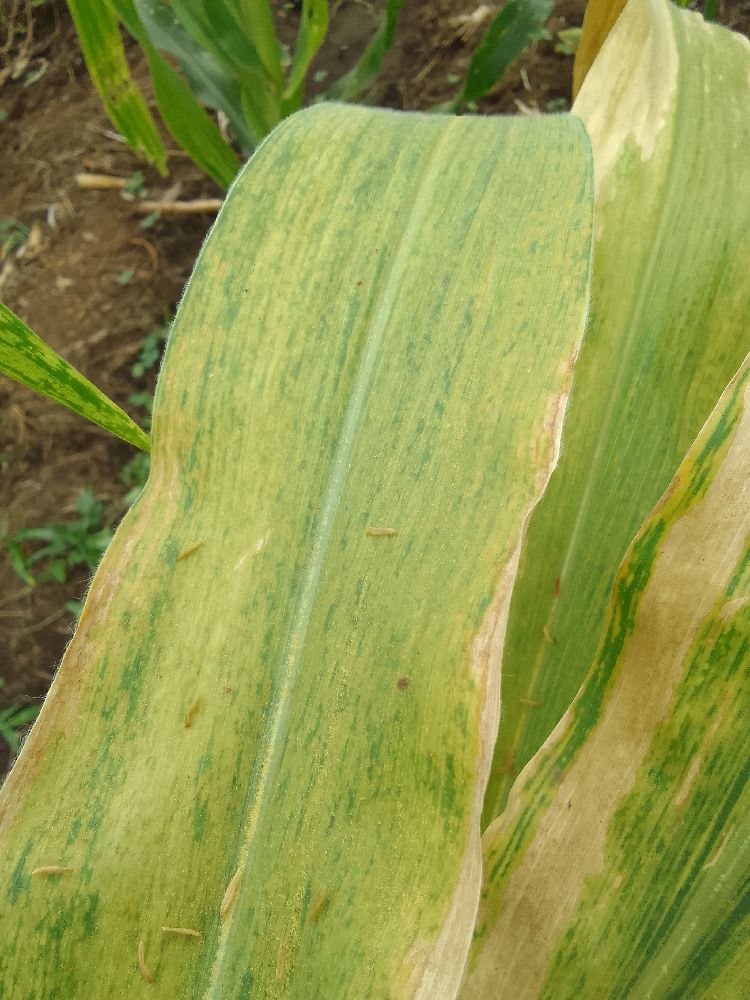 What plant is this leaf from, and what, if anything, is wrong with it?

maize, maize lethal necrosis
